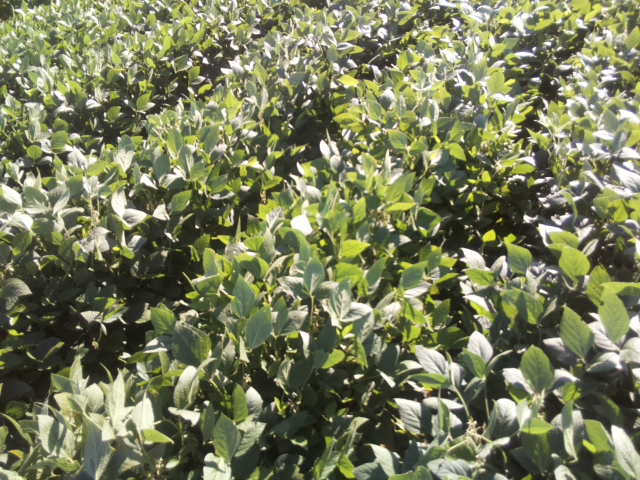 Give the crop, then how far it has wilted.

soybean, slight leaflet or petiole turgor loss in upper canopy
